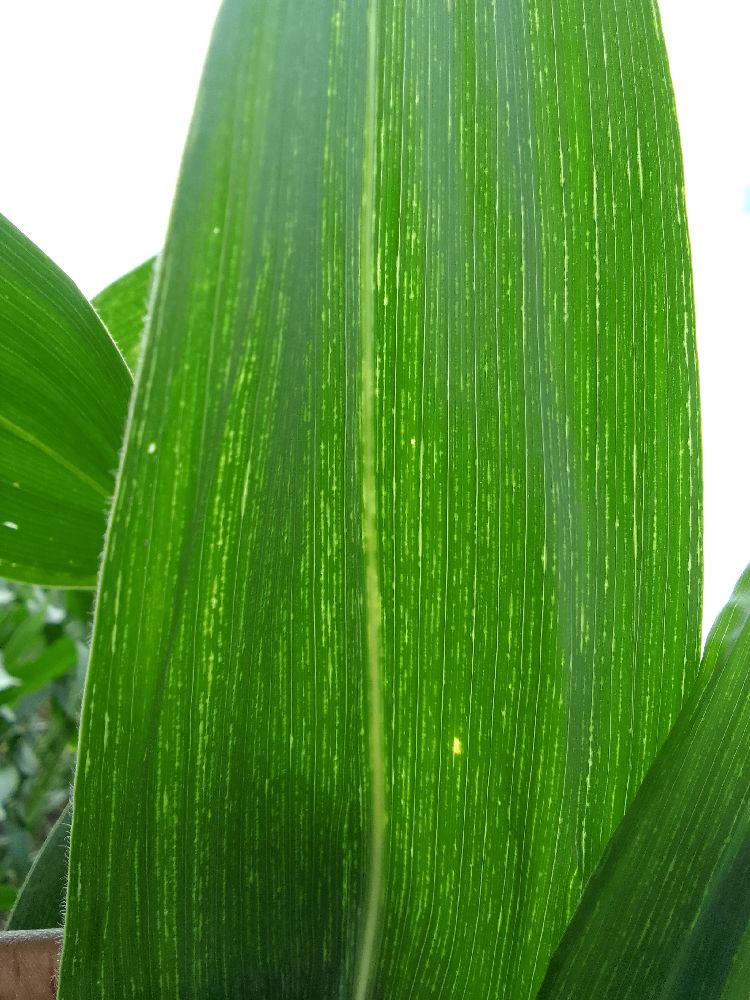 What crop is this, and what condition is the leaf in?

maize, maize streak virus
